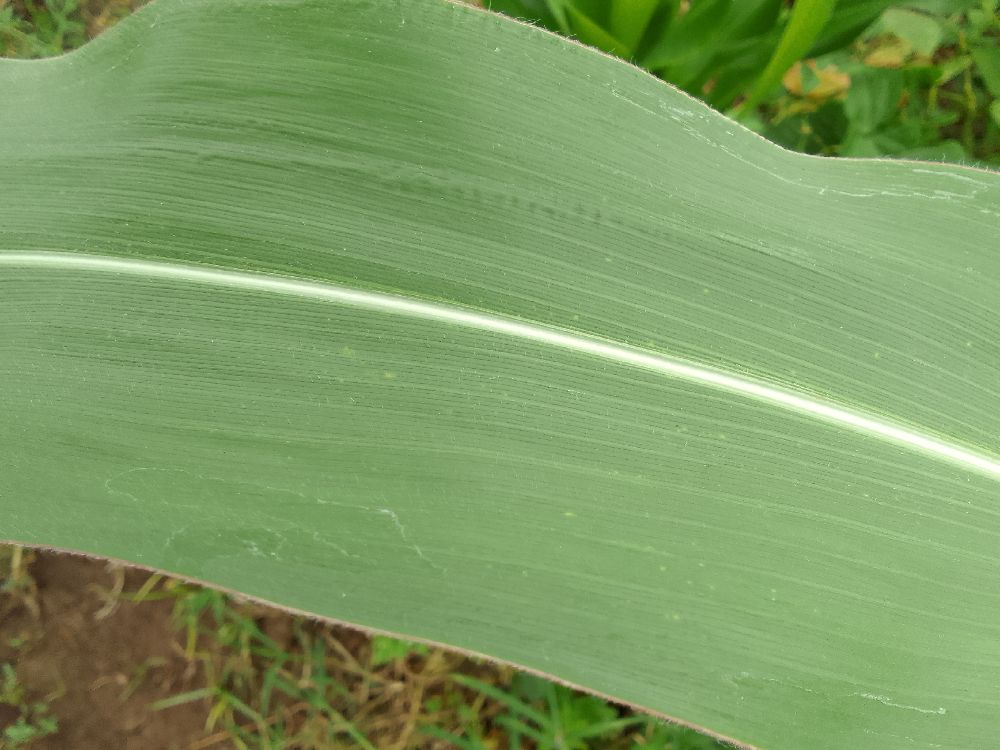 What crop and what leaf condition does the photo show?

maize, healthy
